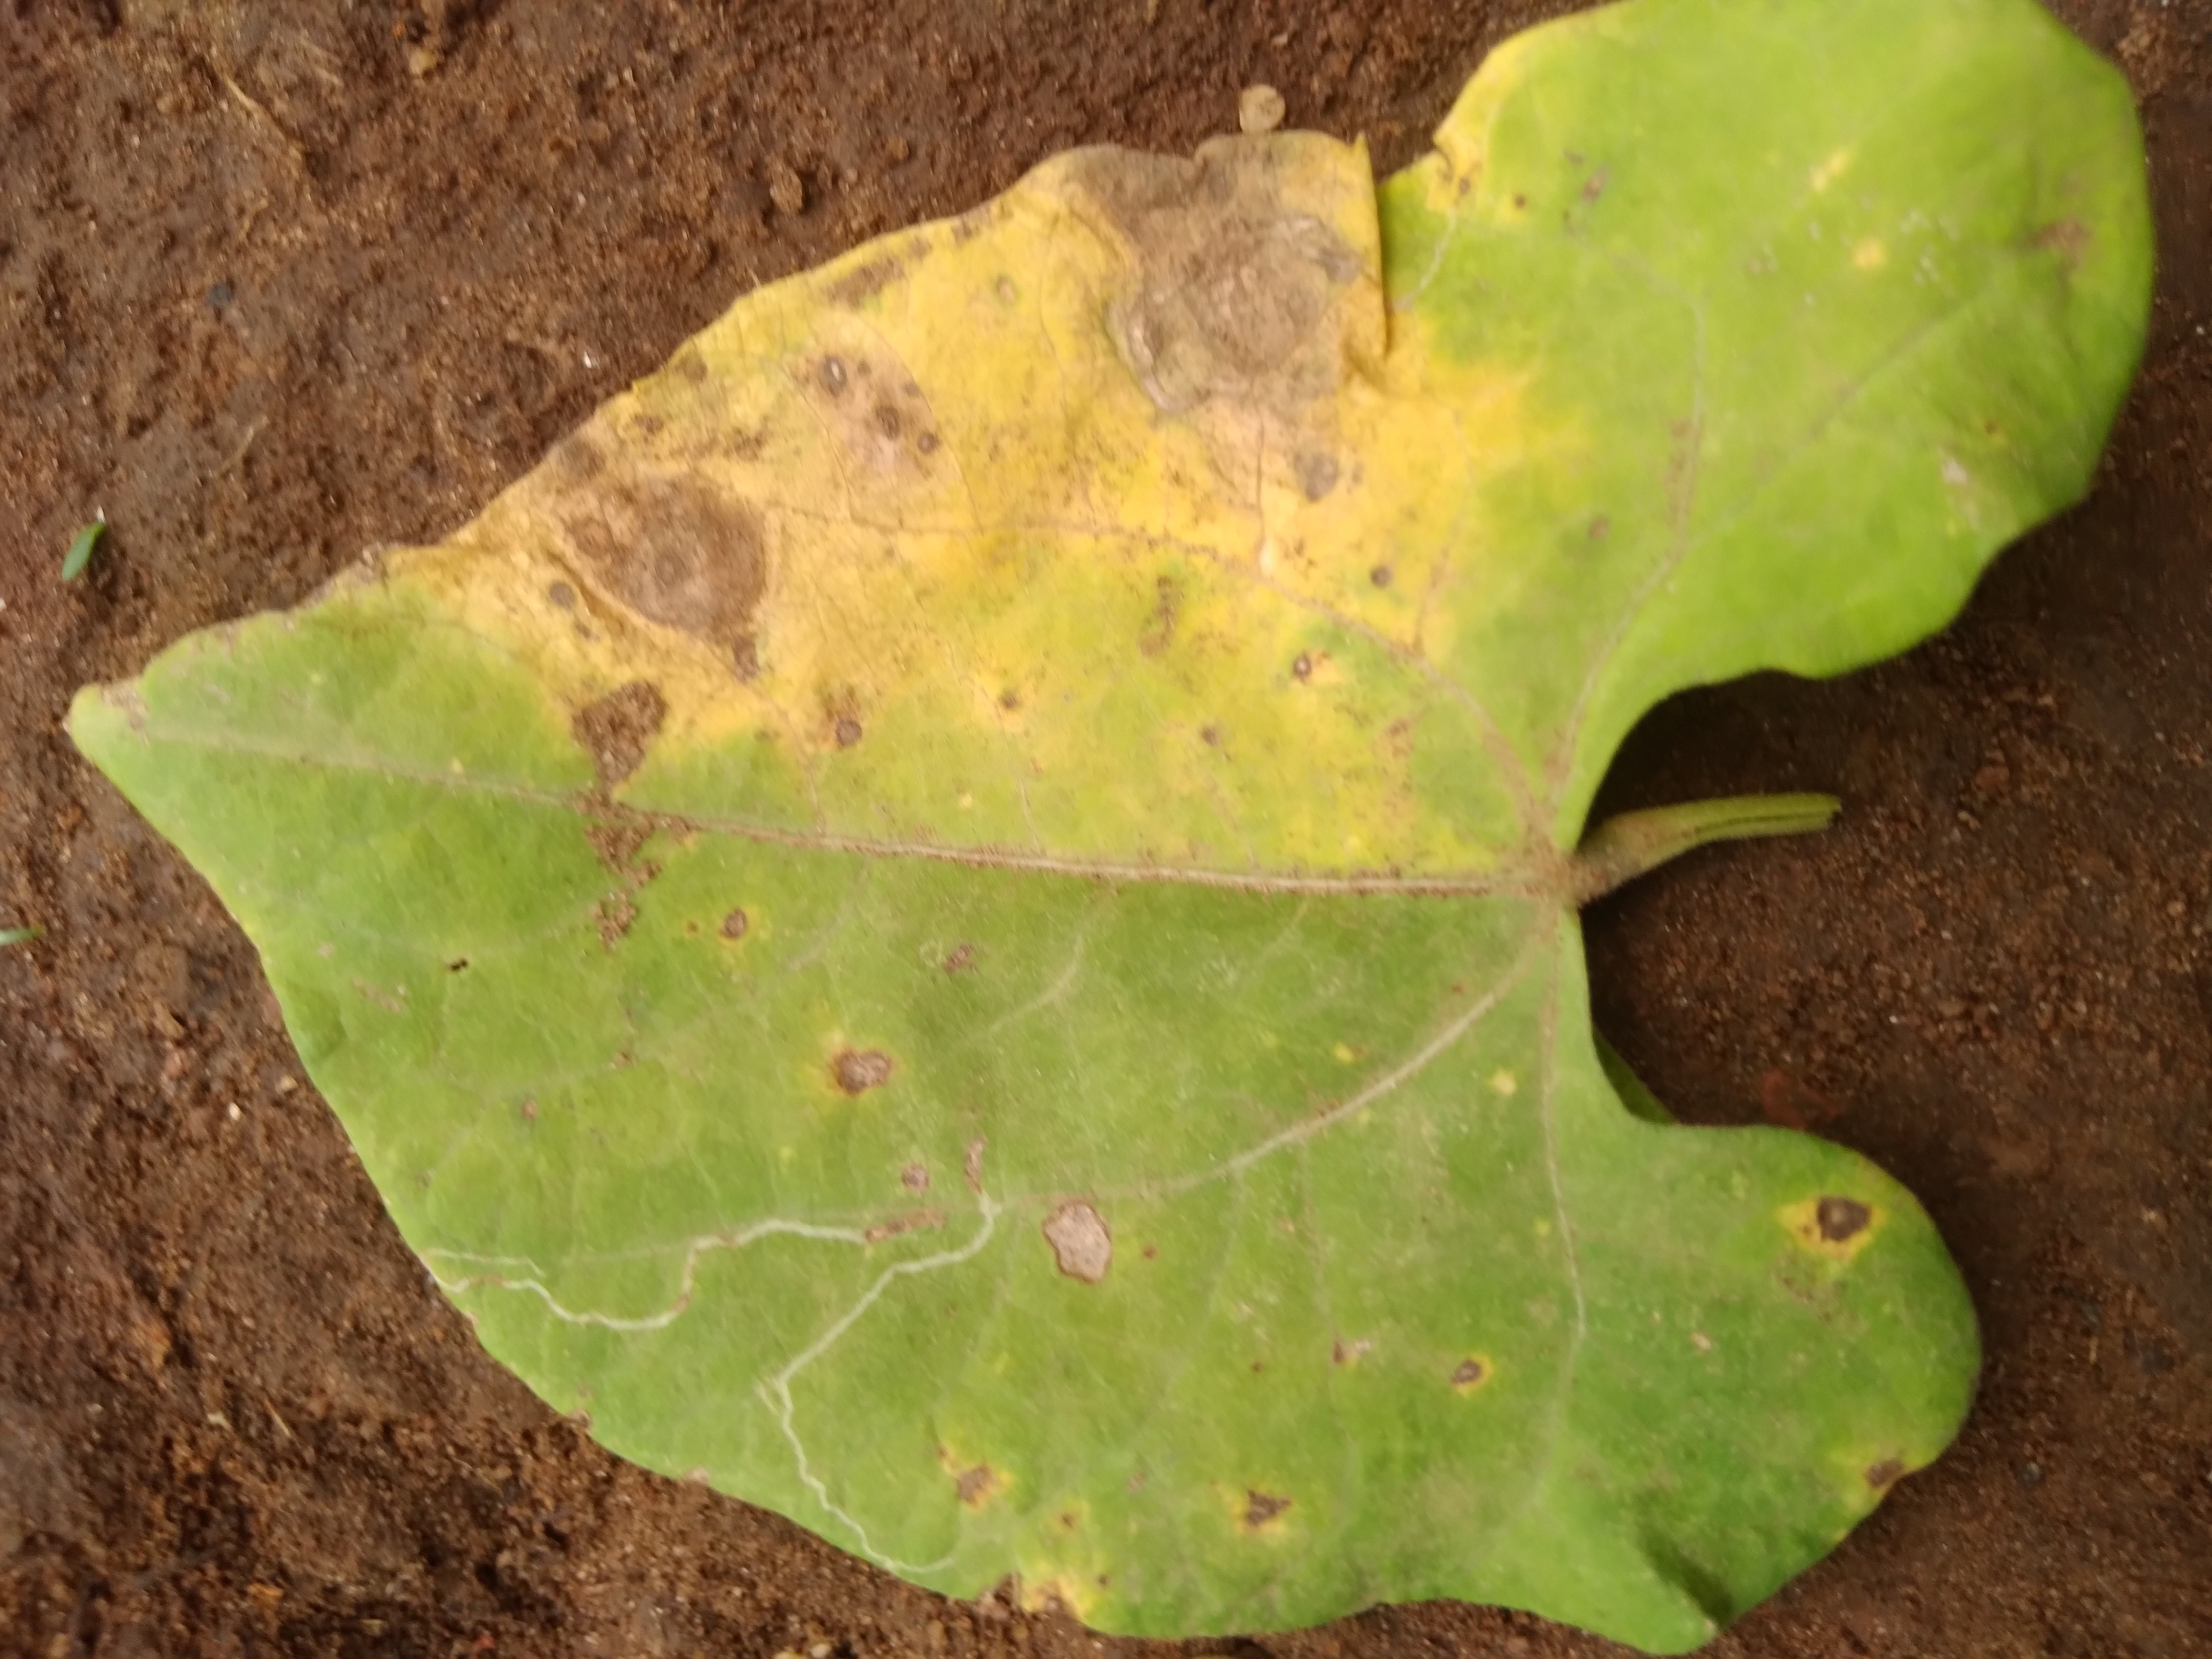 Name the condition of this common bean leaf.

rust
